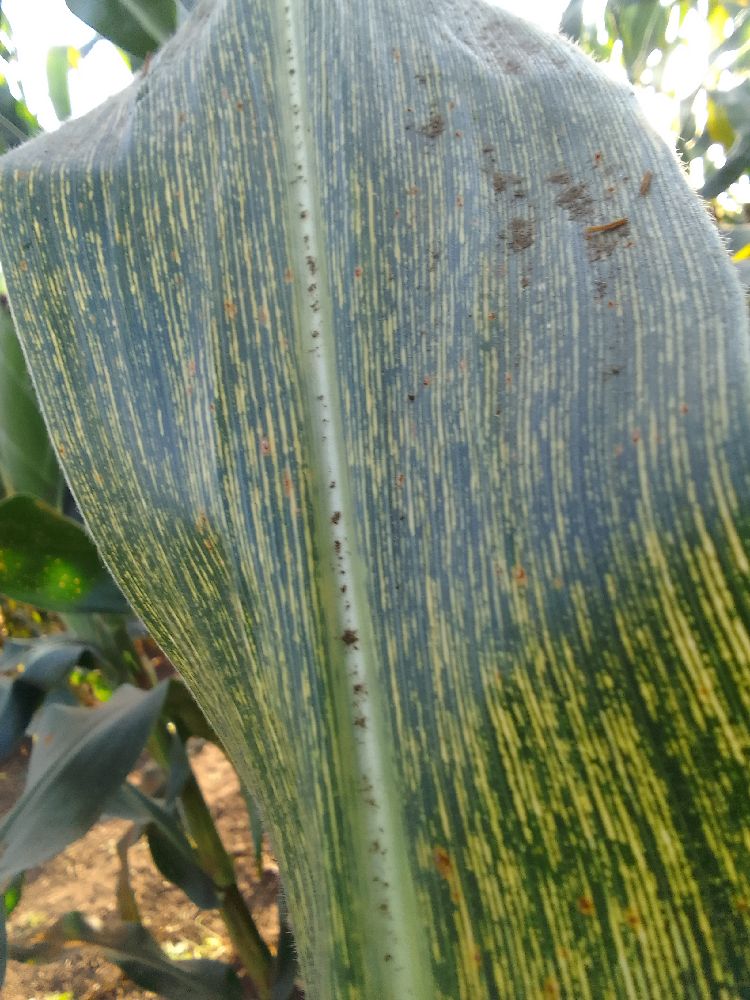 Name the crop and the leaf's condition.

maize, maize streak virus
